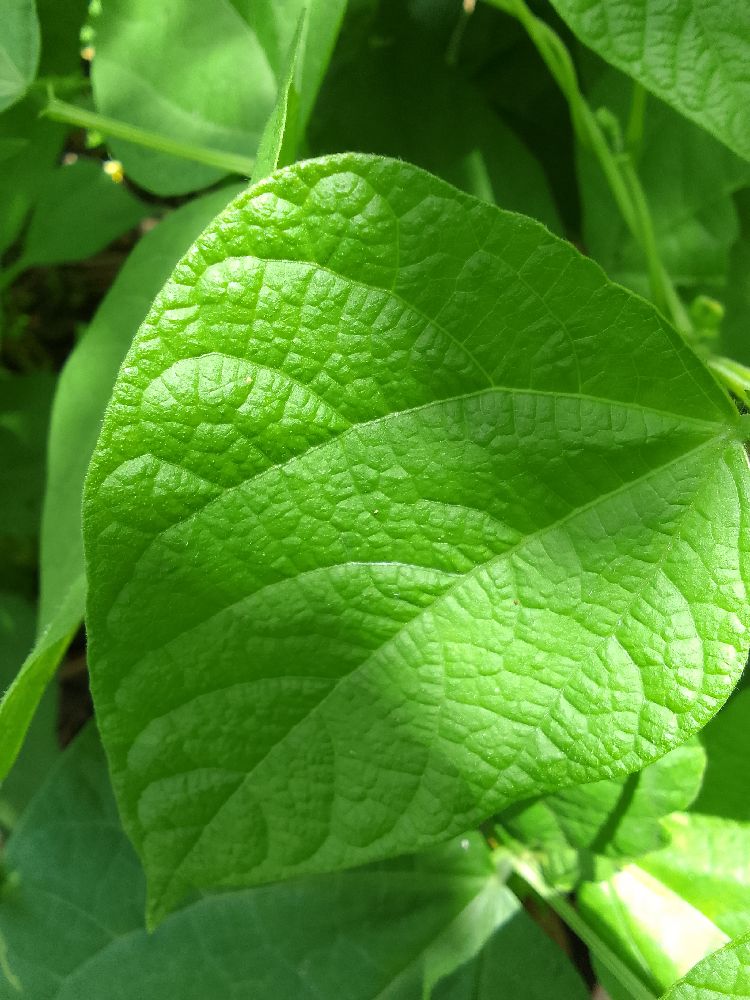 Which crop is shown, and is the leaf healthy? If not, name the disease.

common bean, healthy
